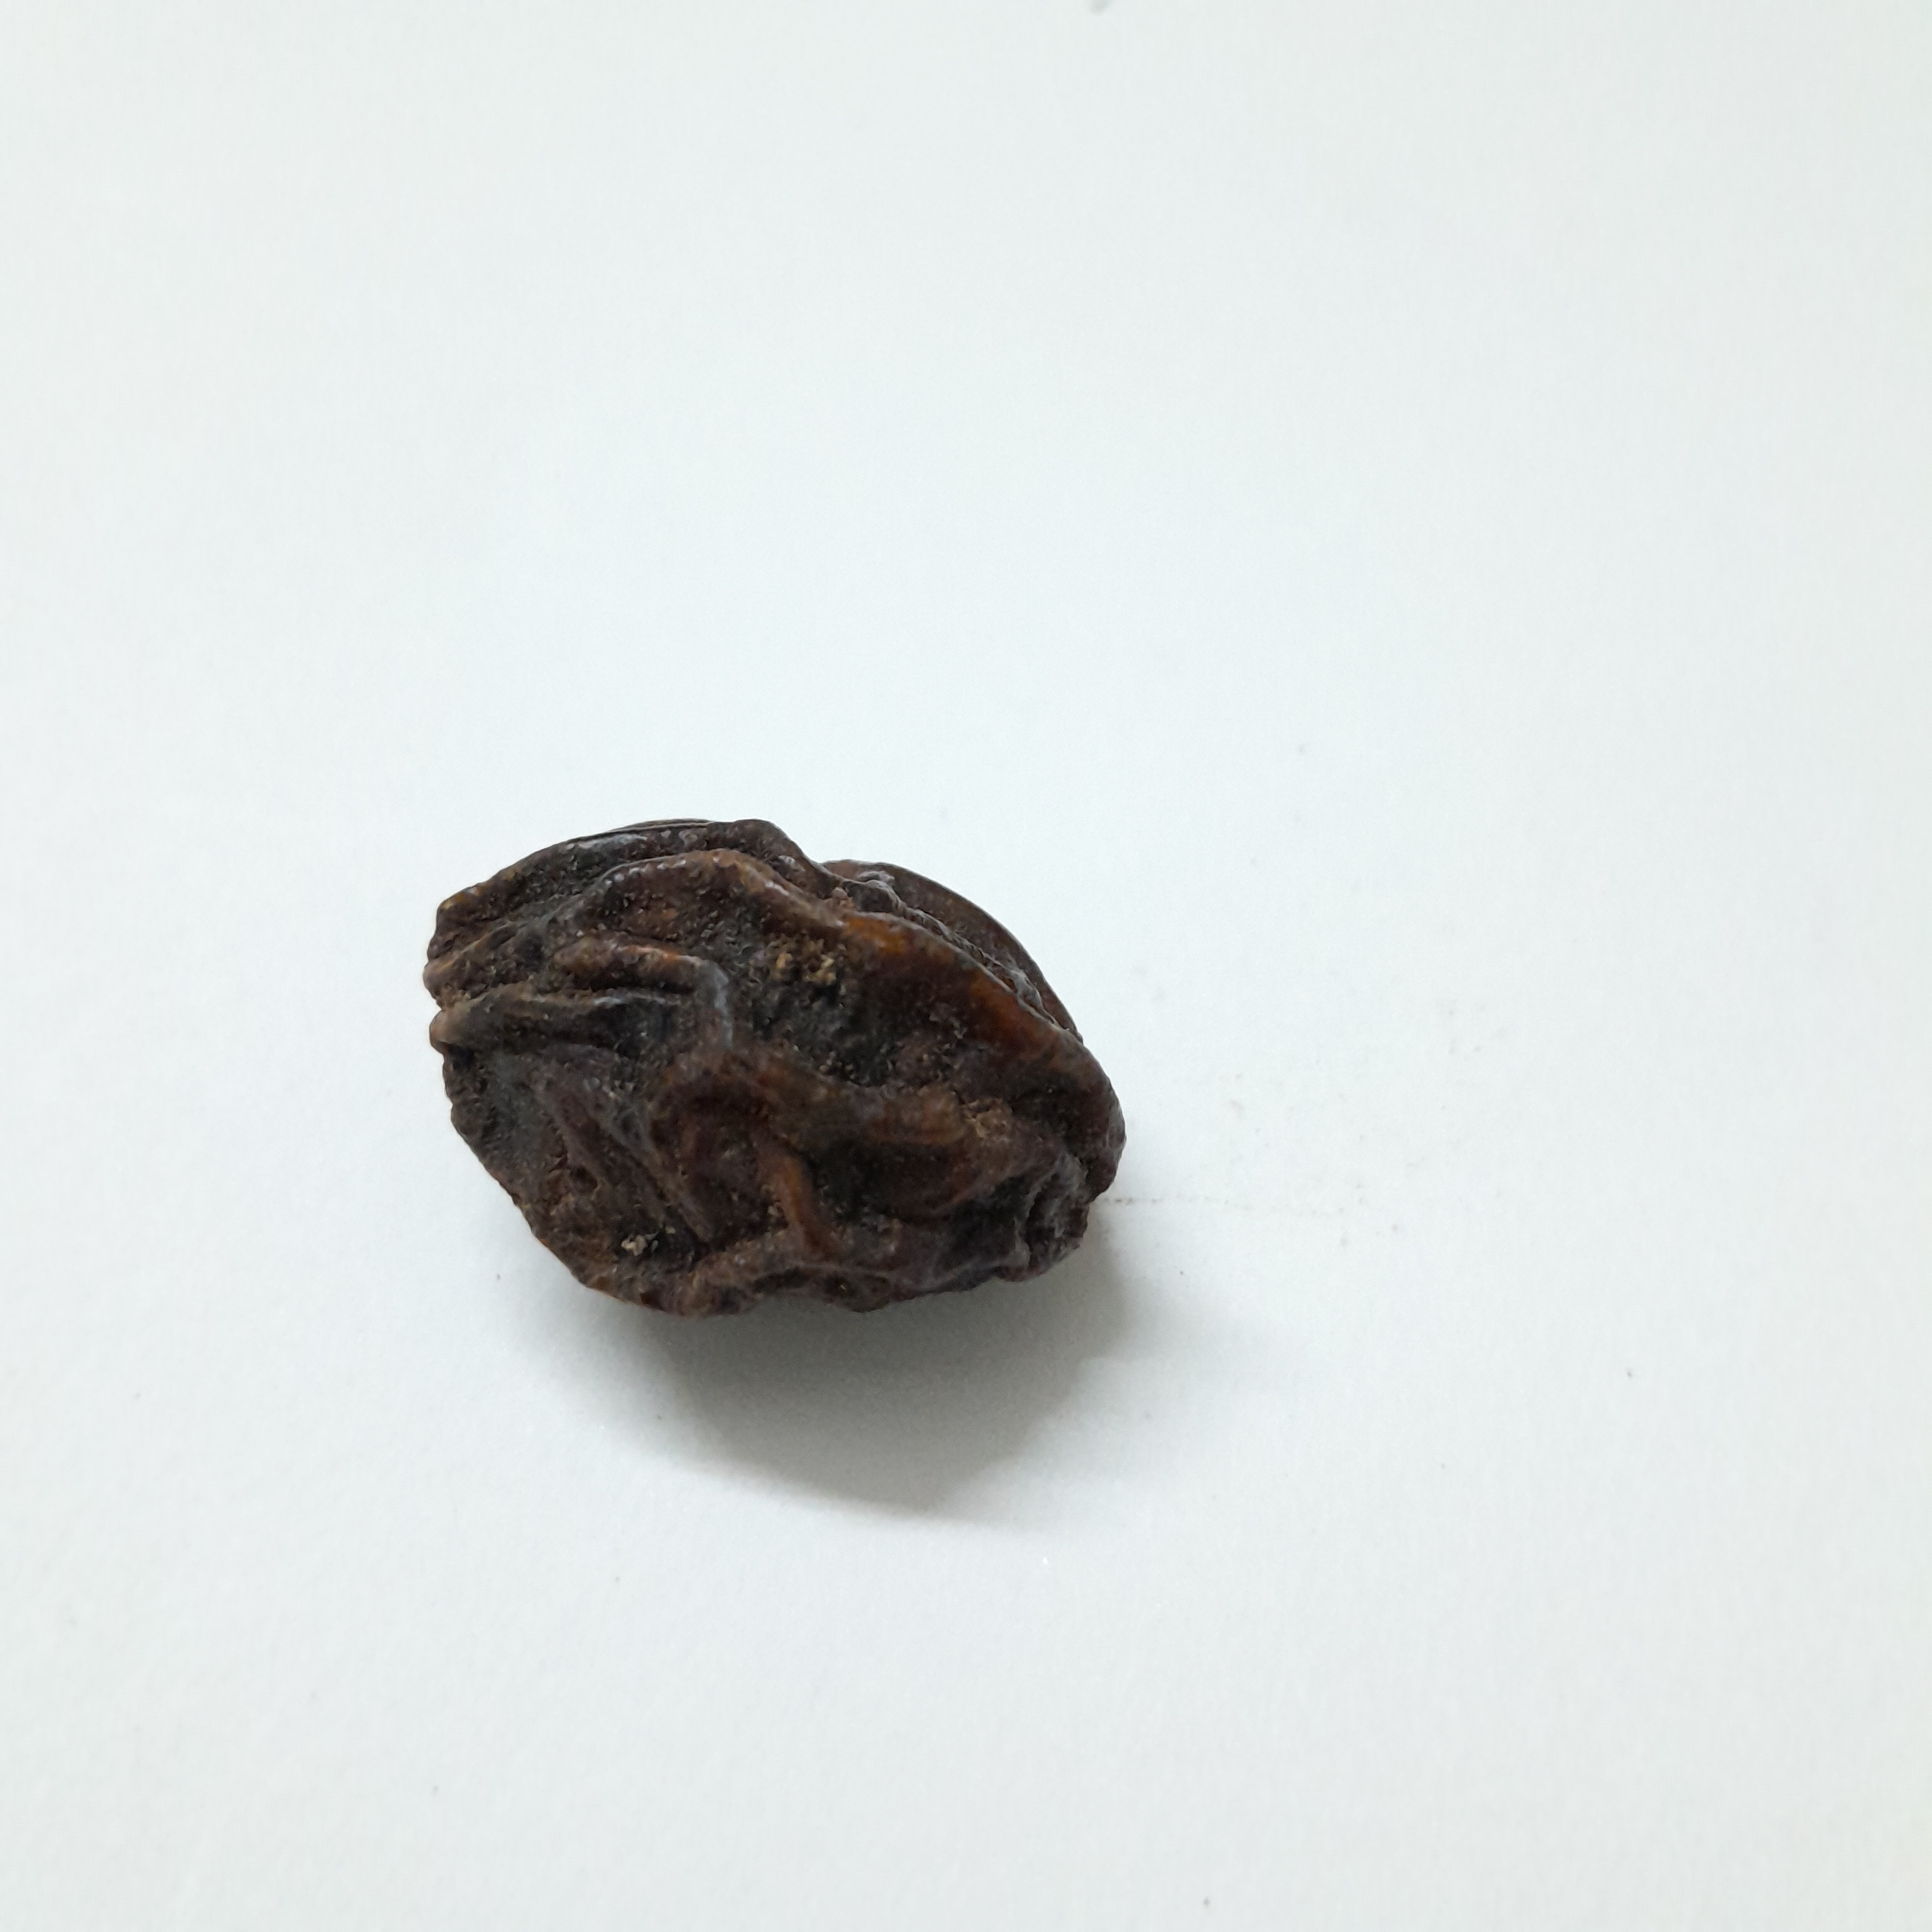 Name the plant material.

kadukharik
